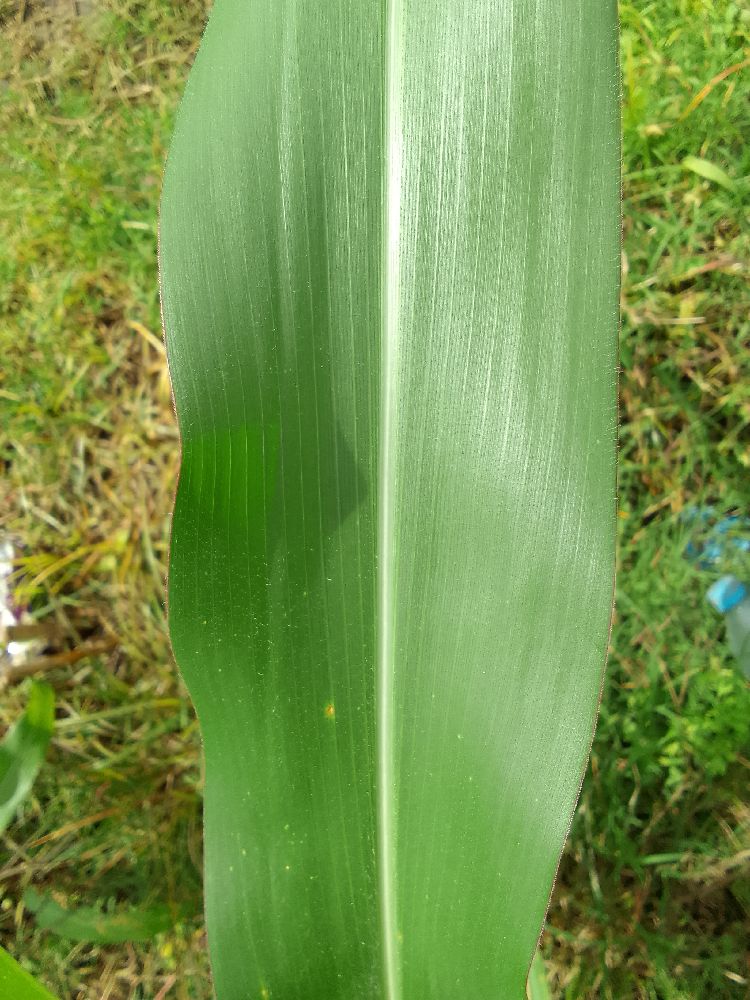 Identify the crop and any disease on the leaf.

maize, healthy
